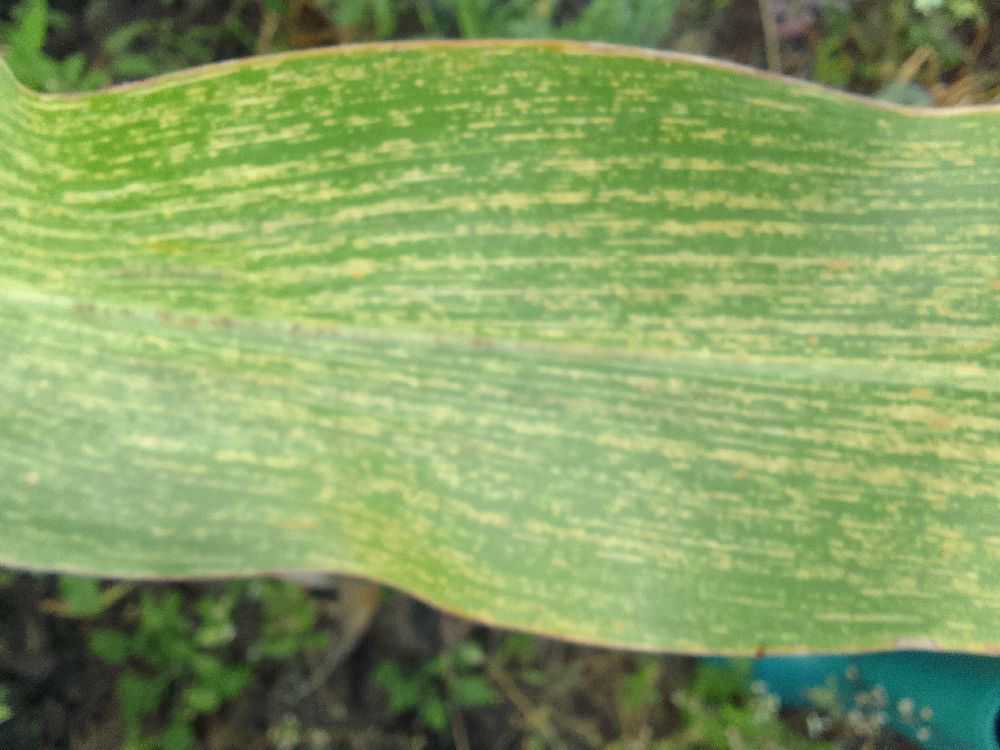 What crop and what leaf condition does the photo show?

maize, maize streak virus
